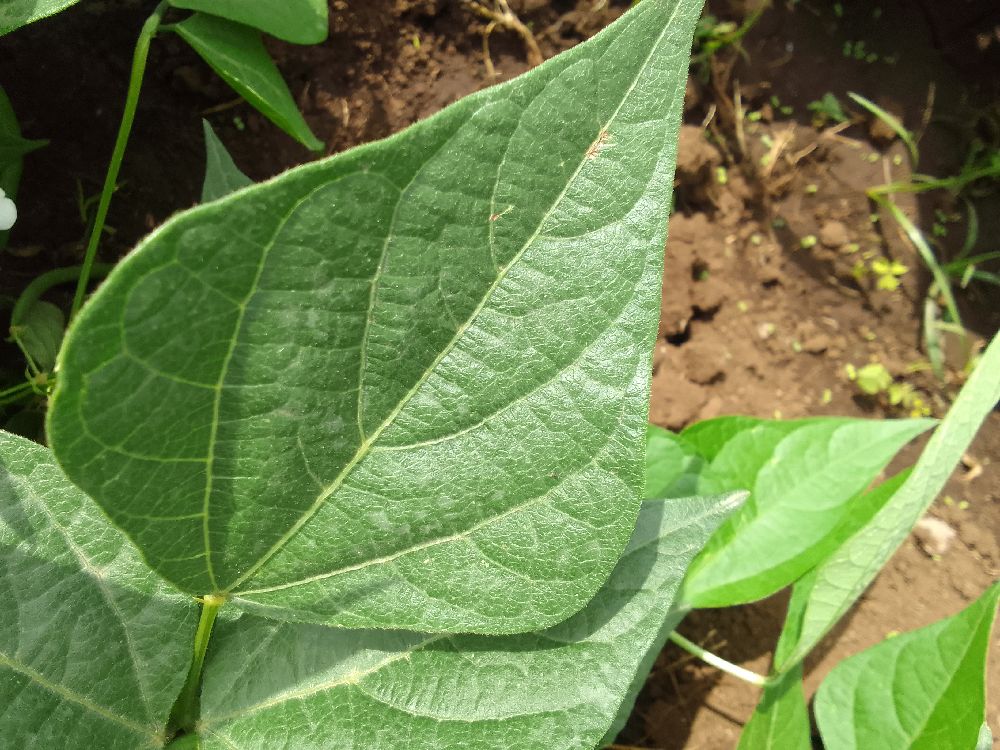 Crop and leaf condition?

common bean, healthy
